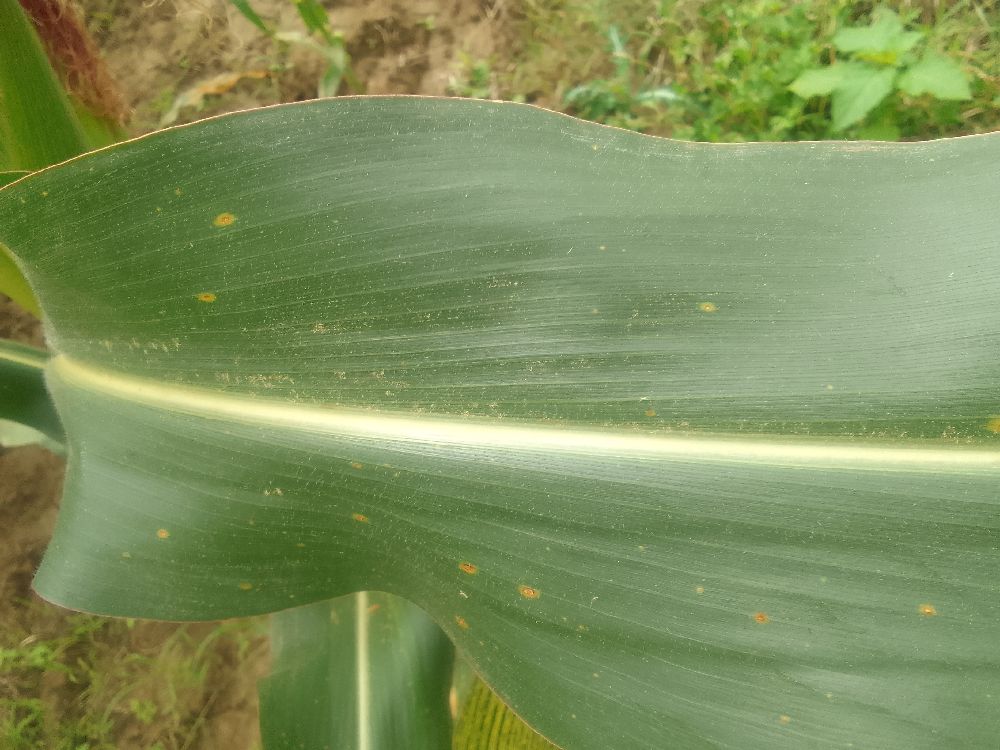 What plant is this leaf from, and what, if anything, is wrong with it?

maize, healthy
